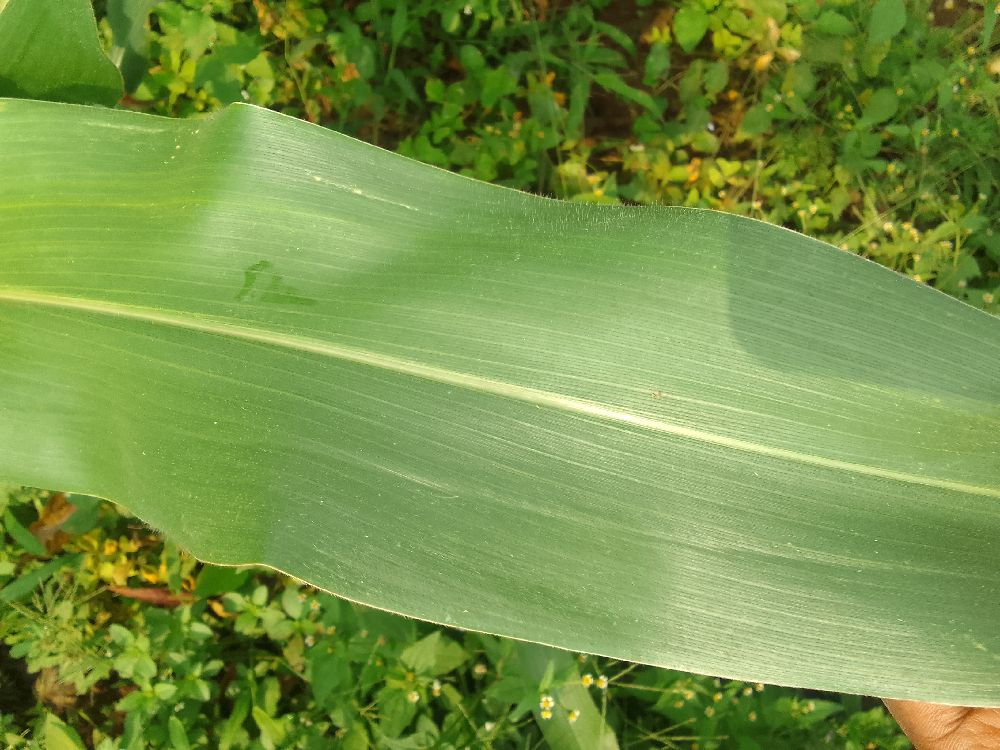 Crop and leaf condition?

maize, healthy
